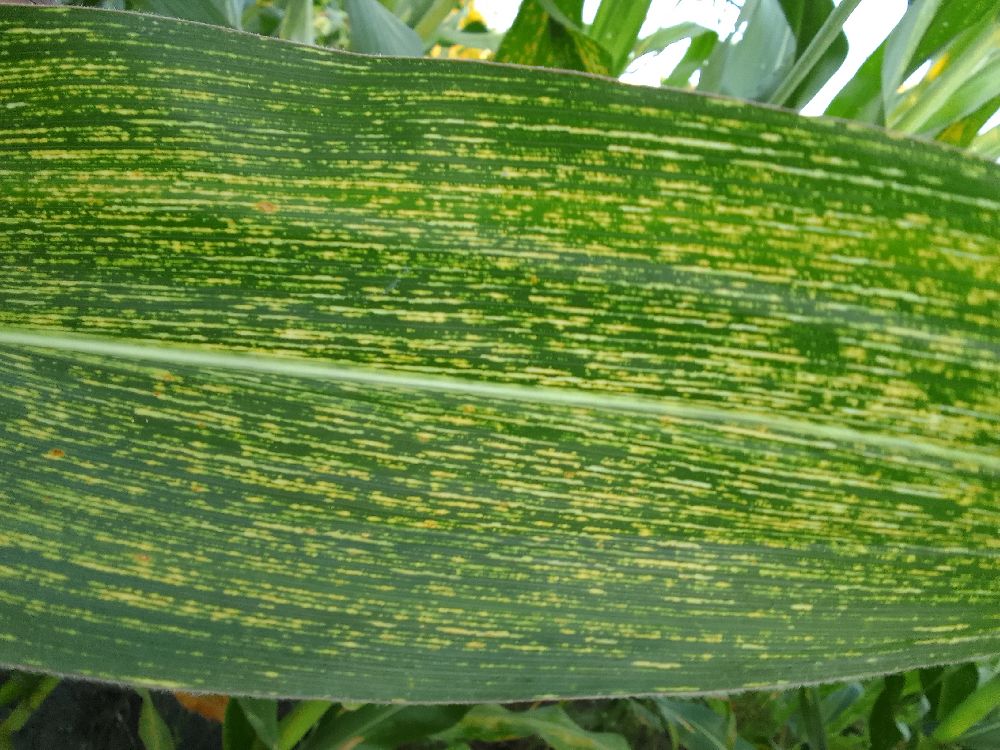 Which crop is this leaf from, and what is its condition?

maize, maize streak virus
